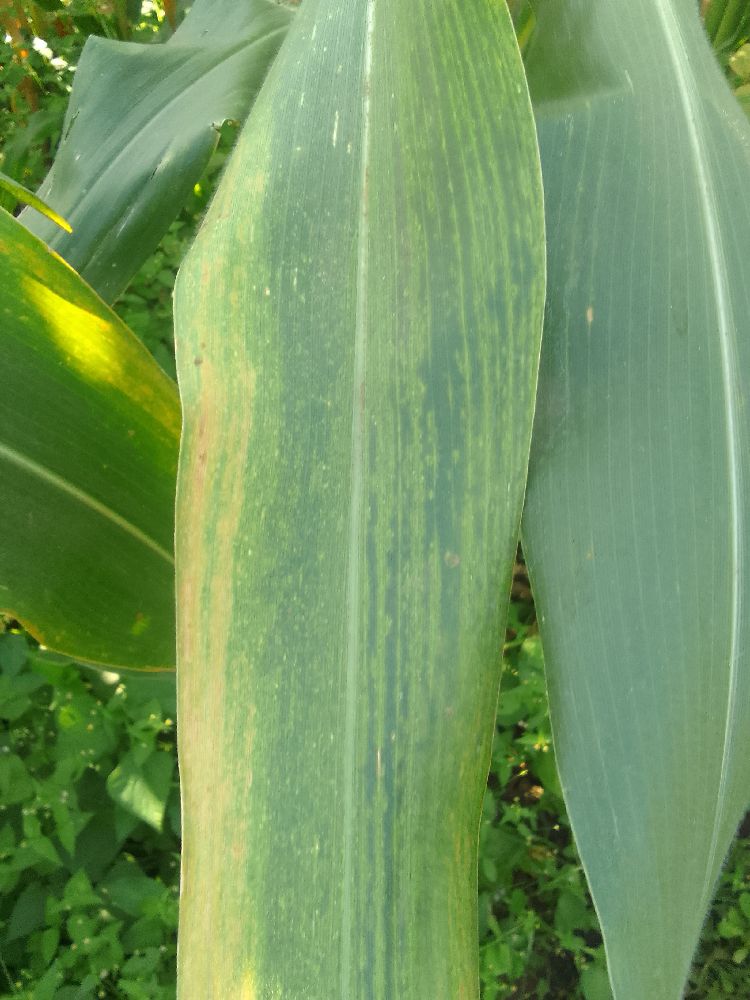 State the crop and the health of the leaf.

maize, maize lethal necrosis
